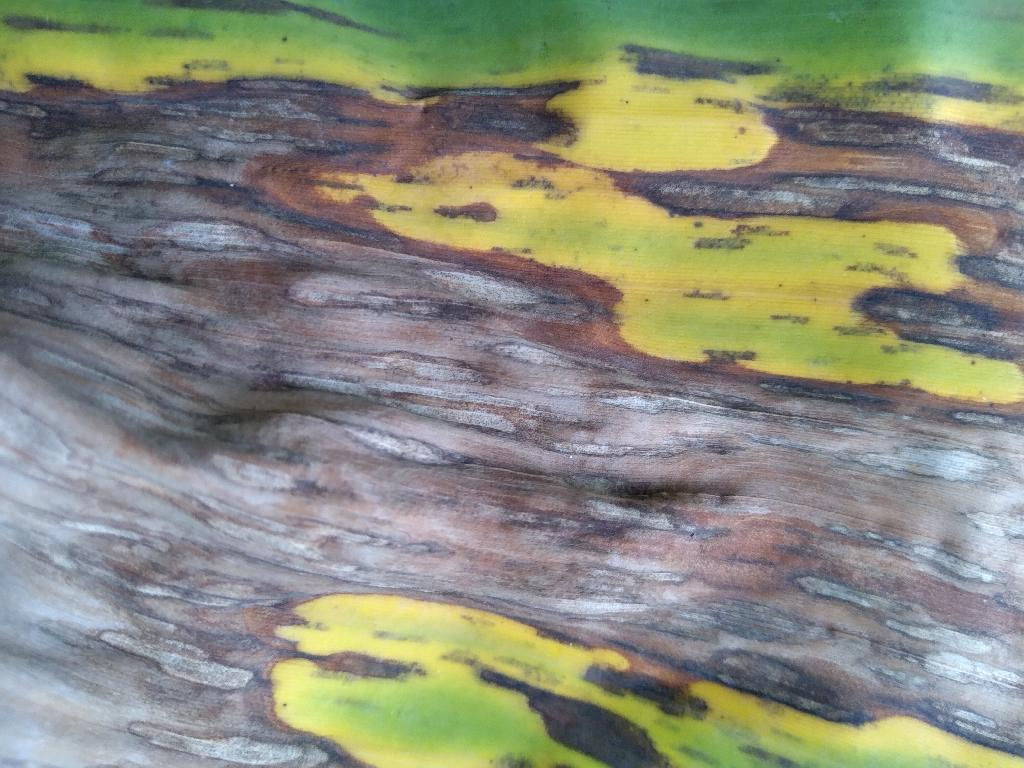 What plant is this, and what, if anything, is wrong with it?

banana, black sigatoka
